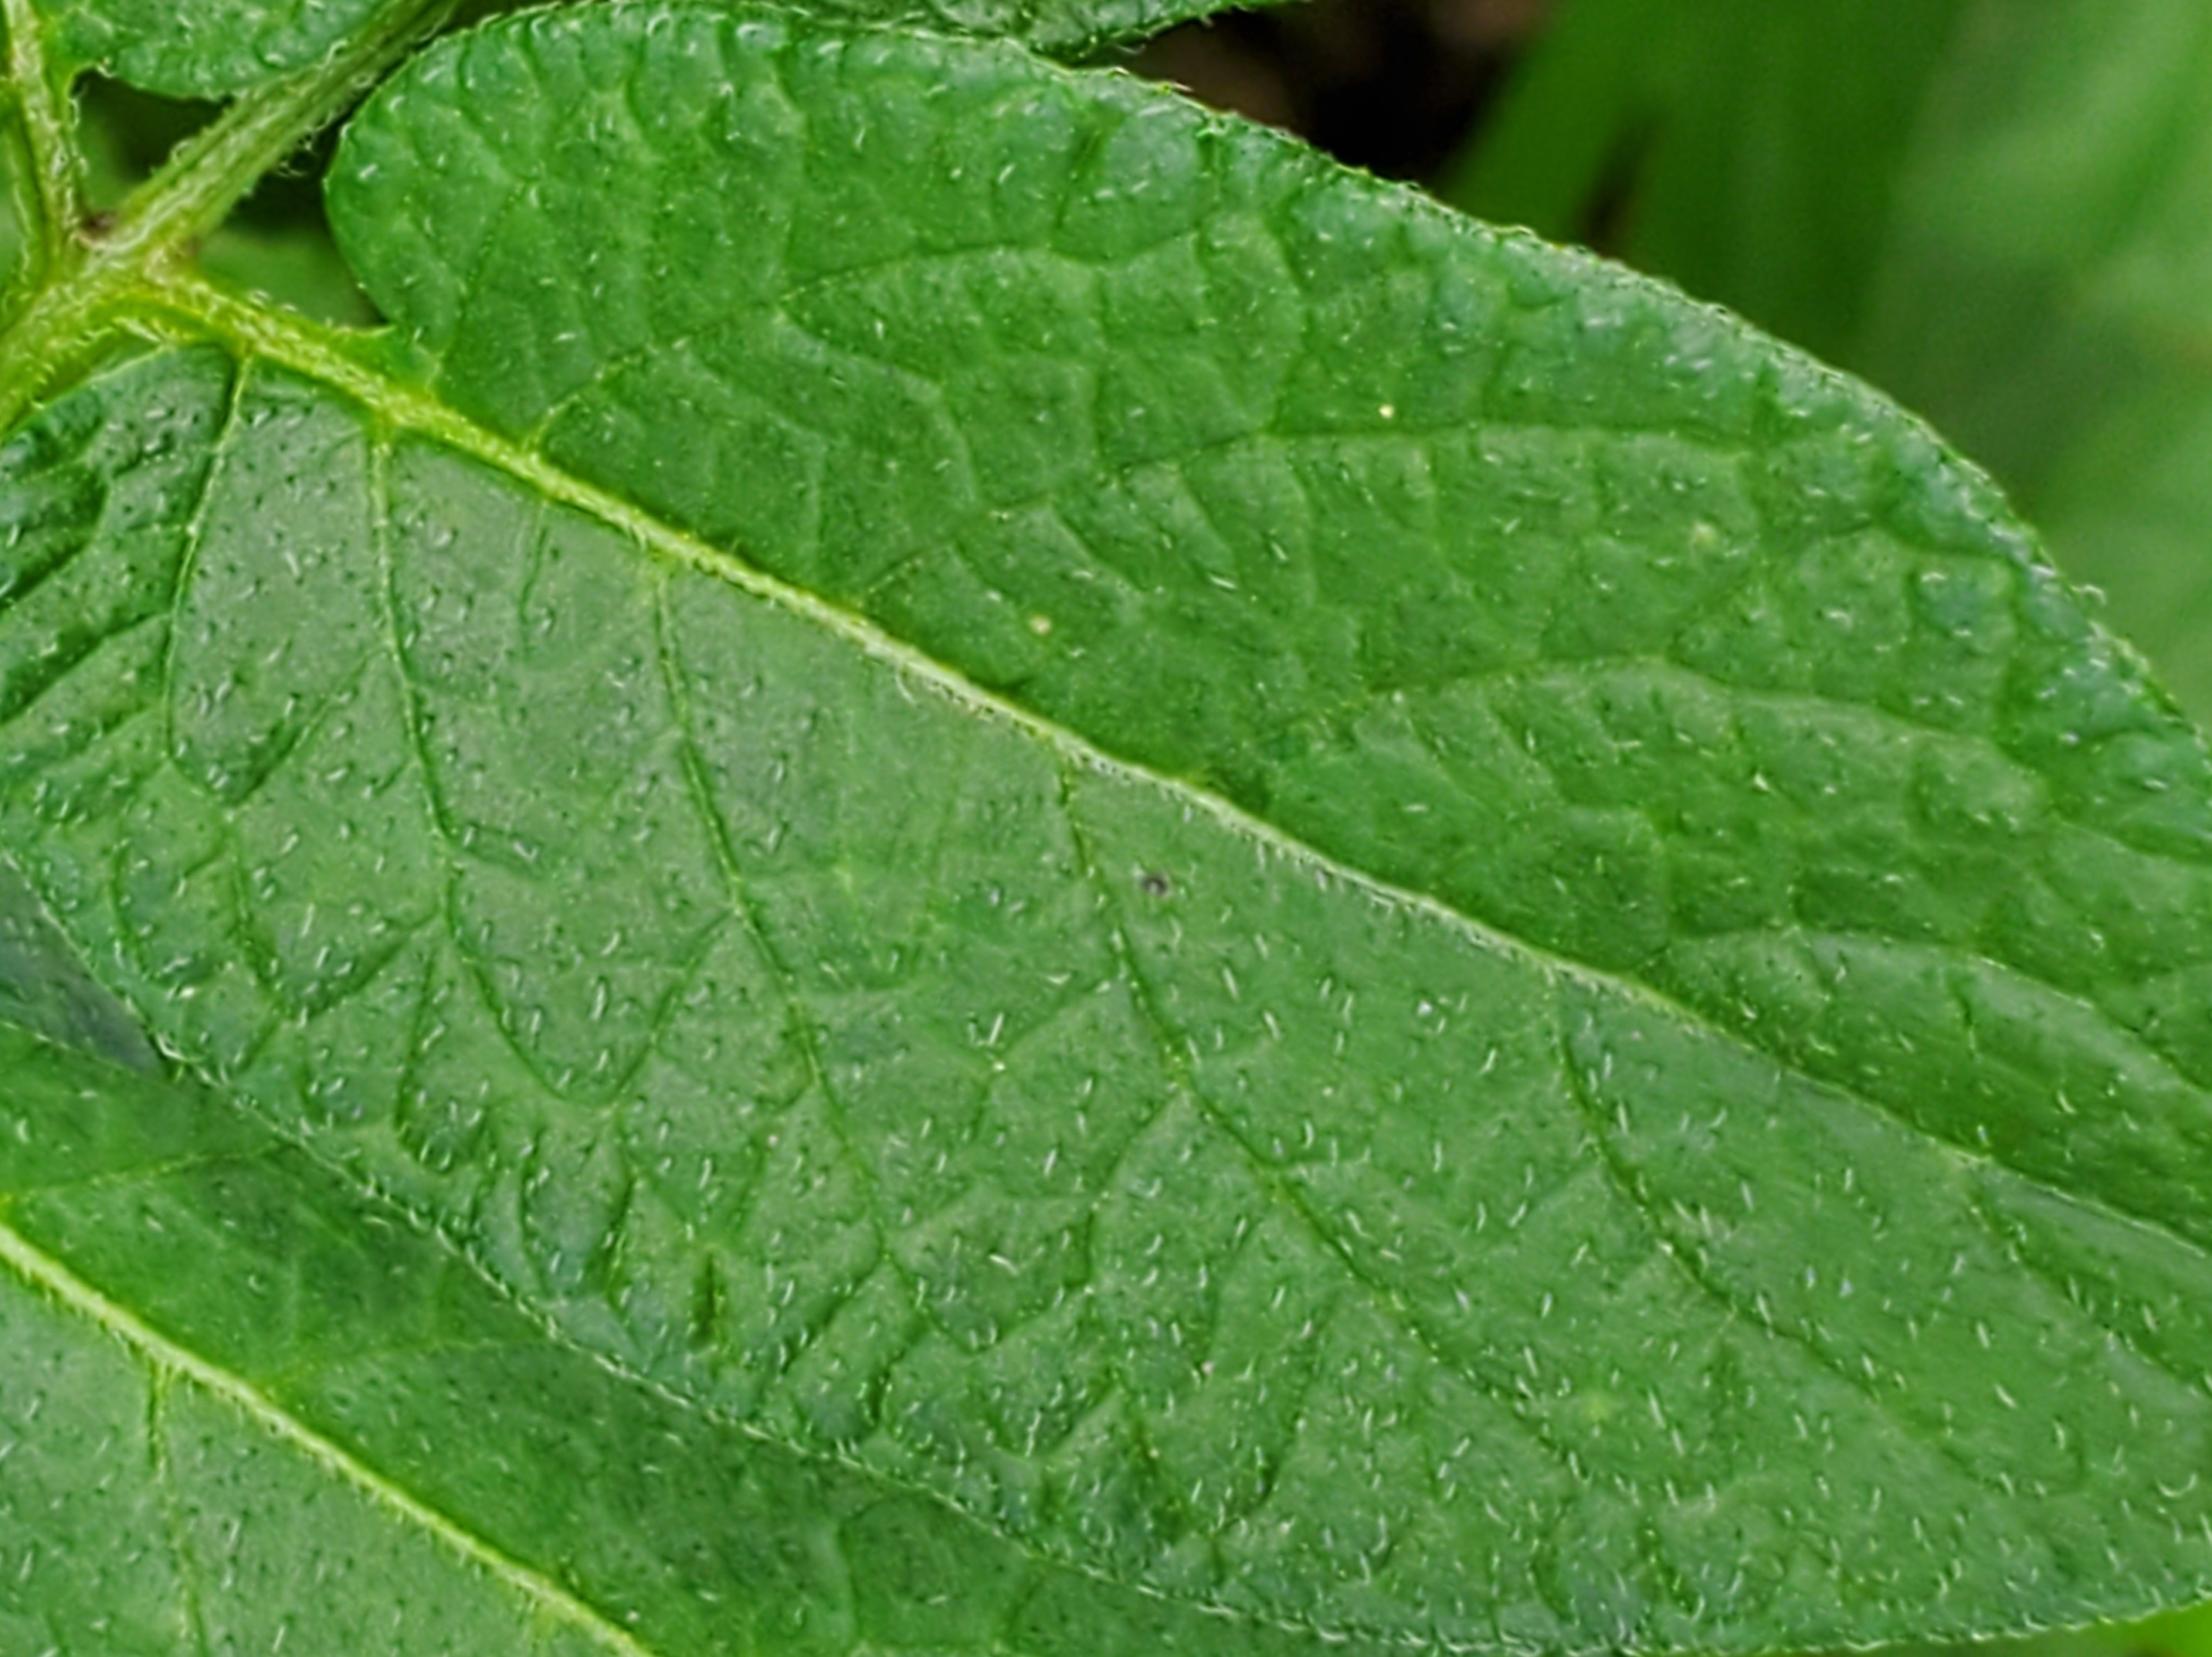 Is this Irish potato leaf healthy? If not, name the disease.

healthy
